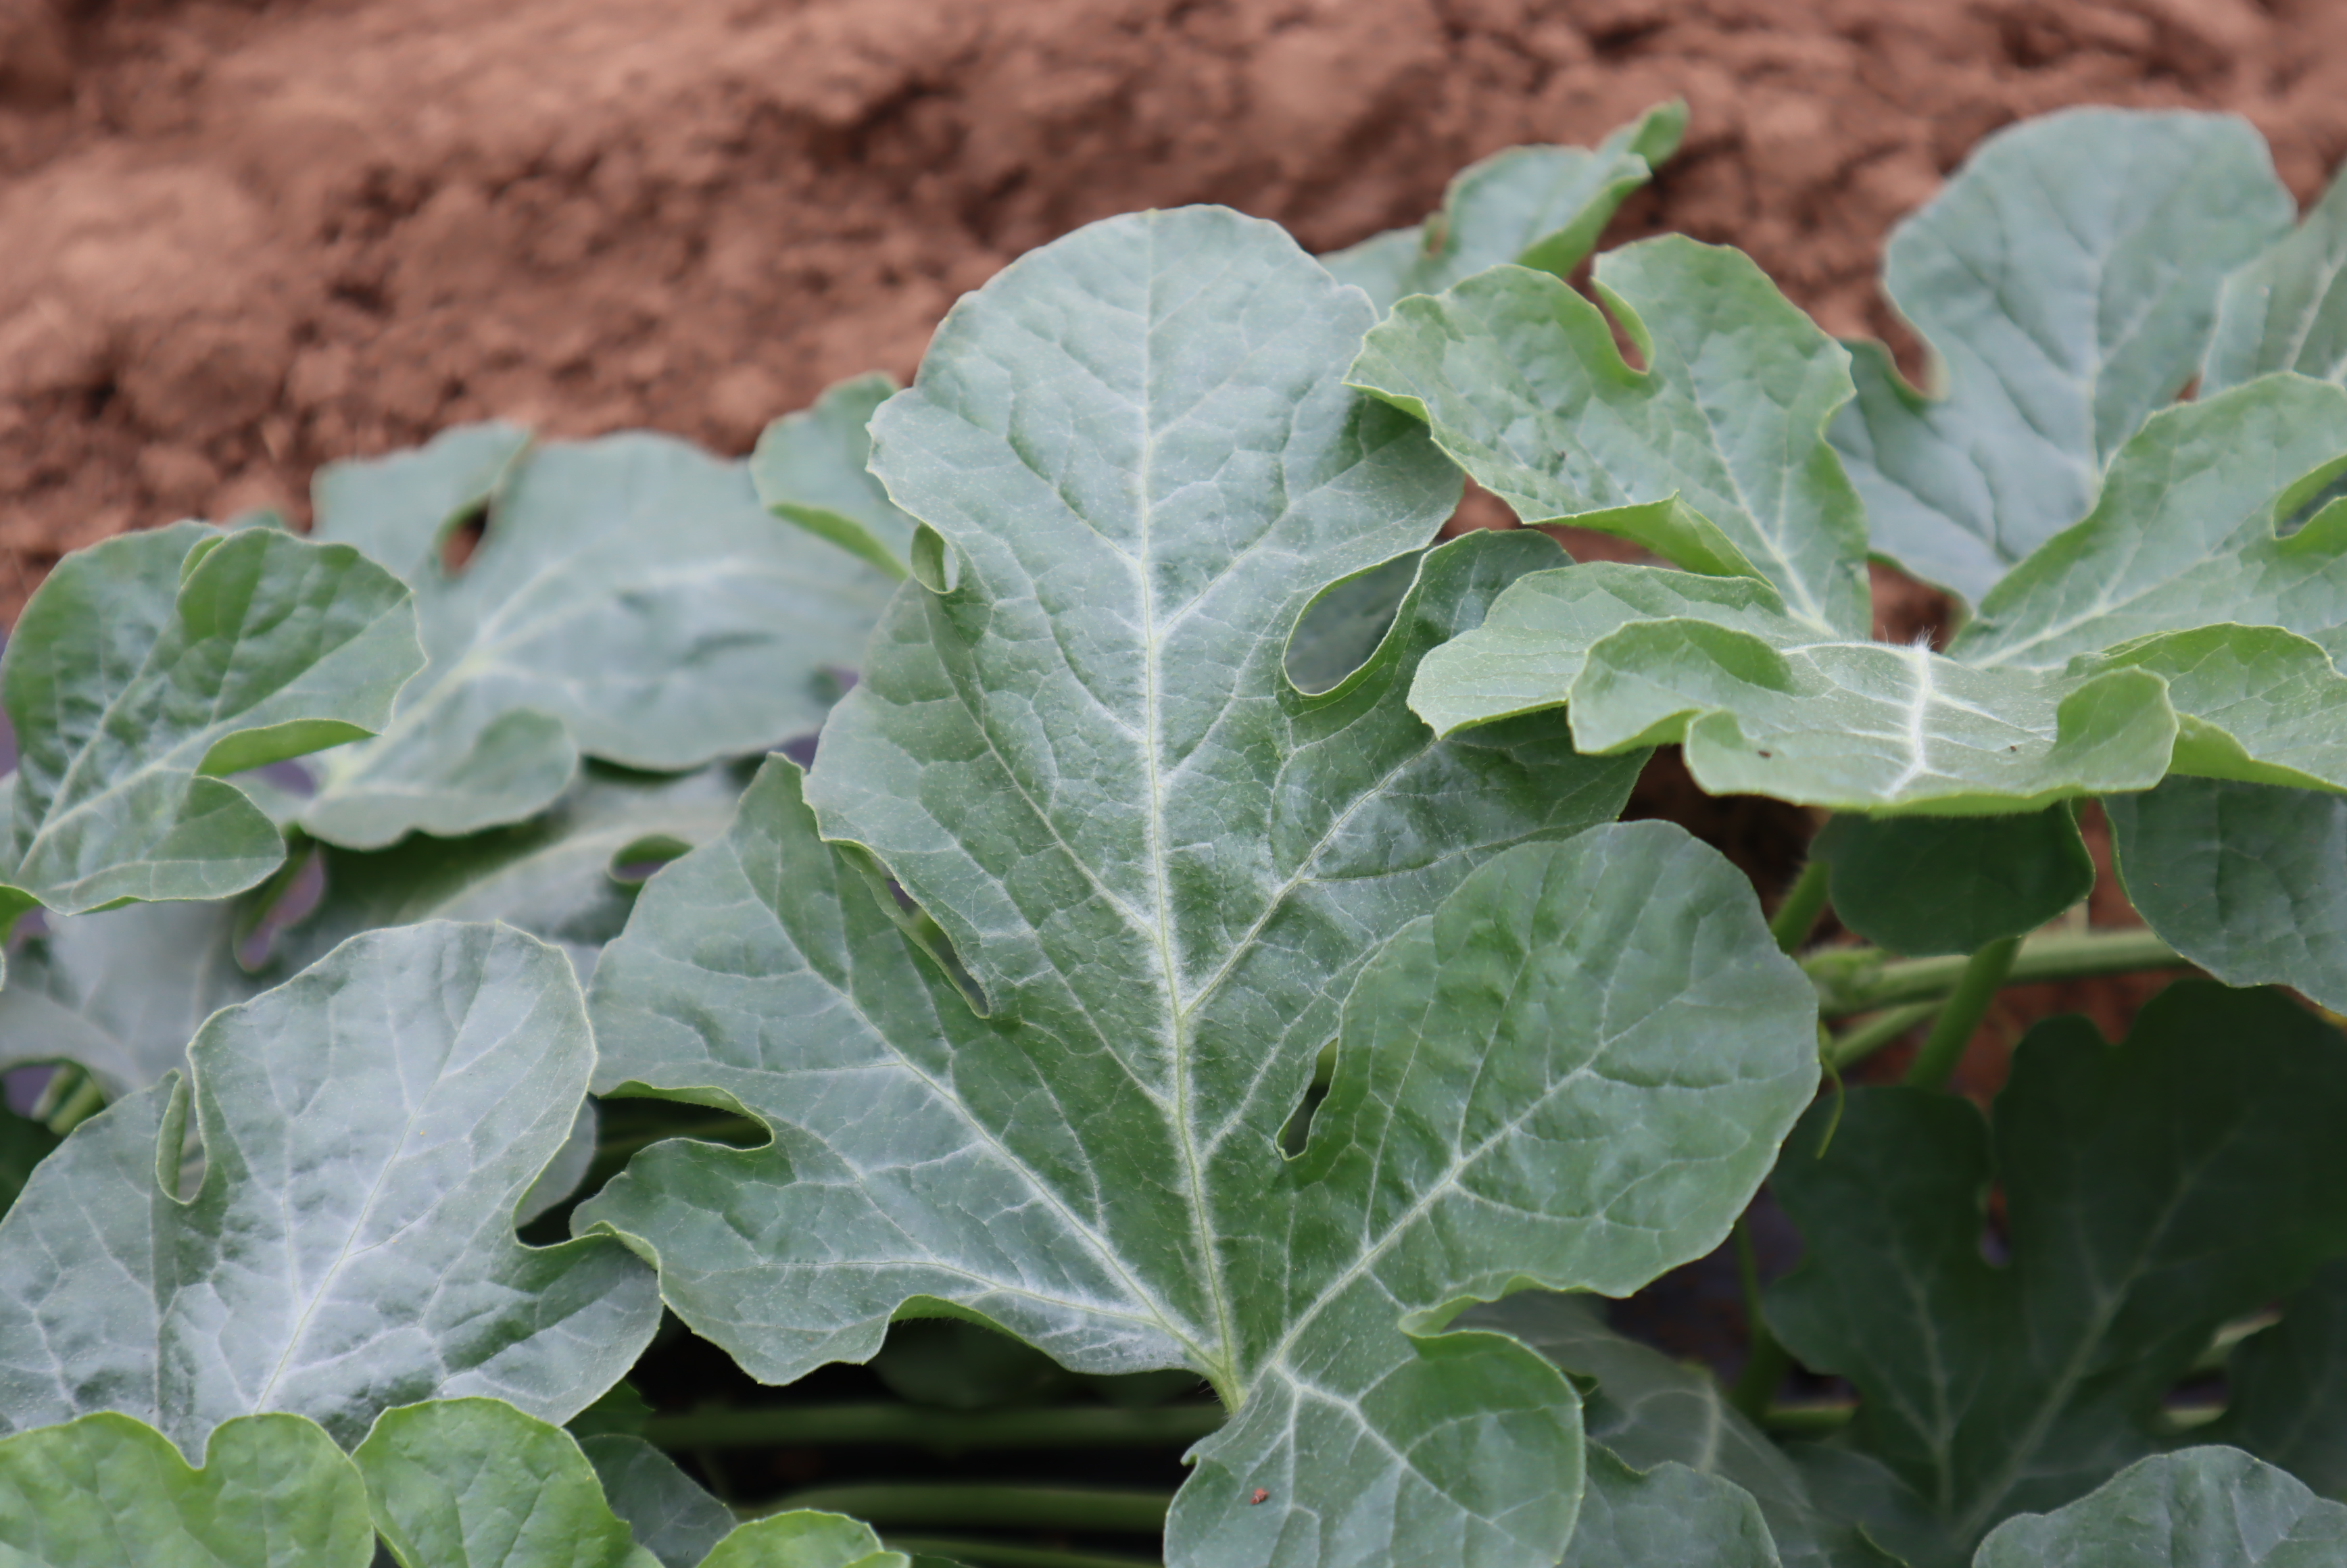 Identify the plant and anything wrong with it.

watermelon, healthy
